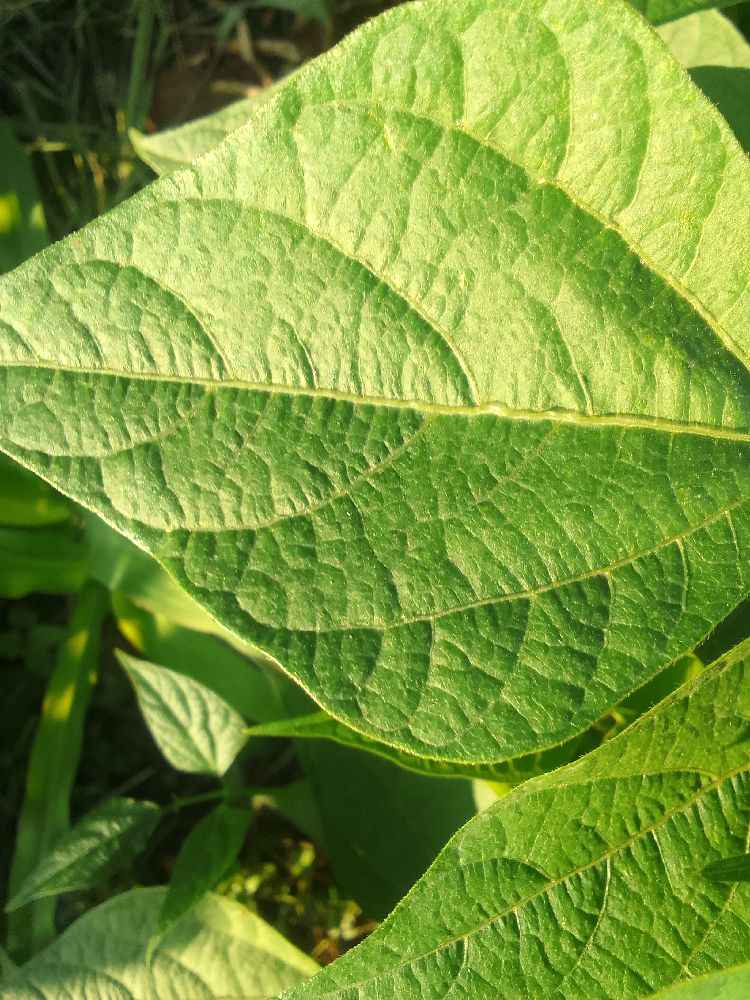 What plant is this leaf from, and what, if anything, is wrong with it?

common bean, healthy
